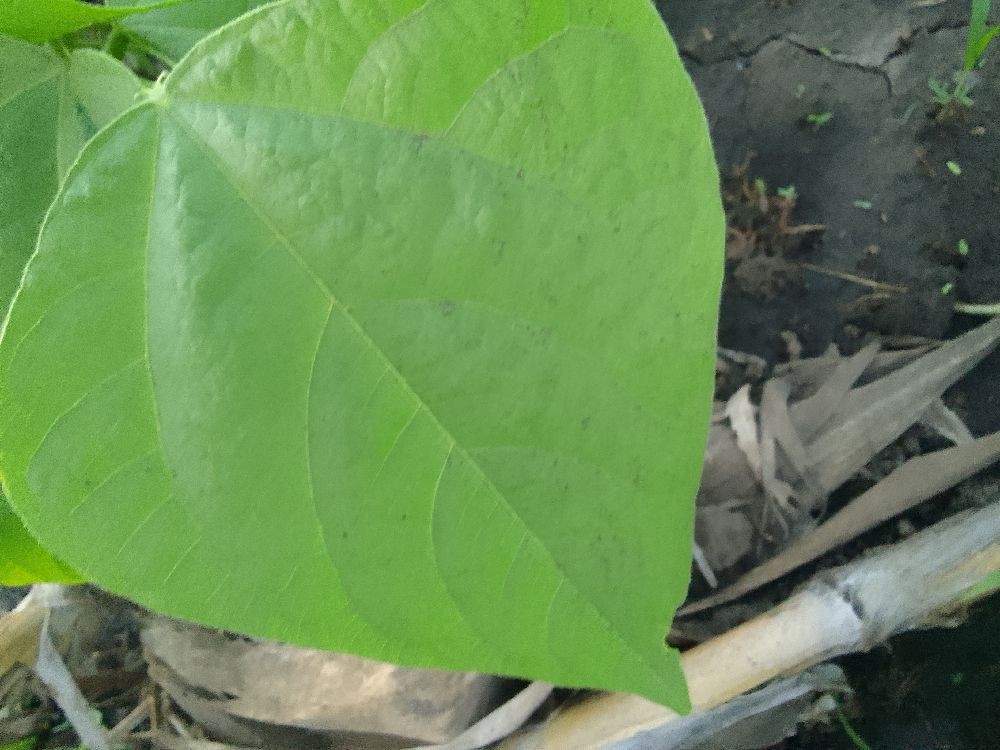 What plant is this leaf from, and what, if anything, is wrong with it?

common bean, healthy
